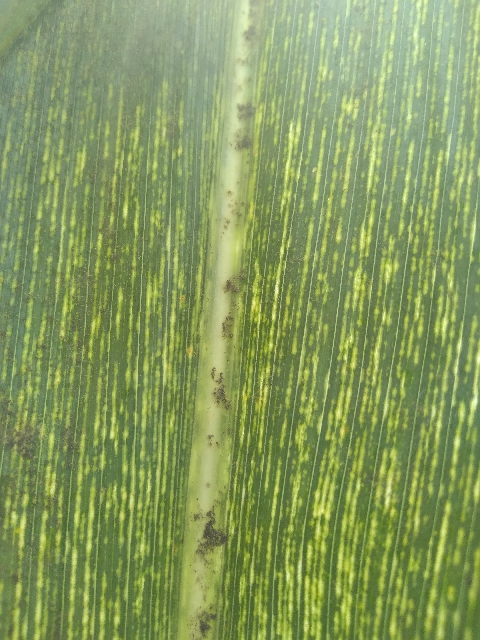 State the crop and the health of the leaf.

maize, maize streak virus
